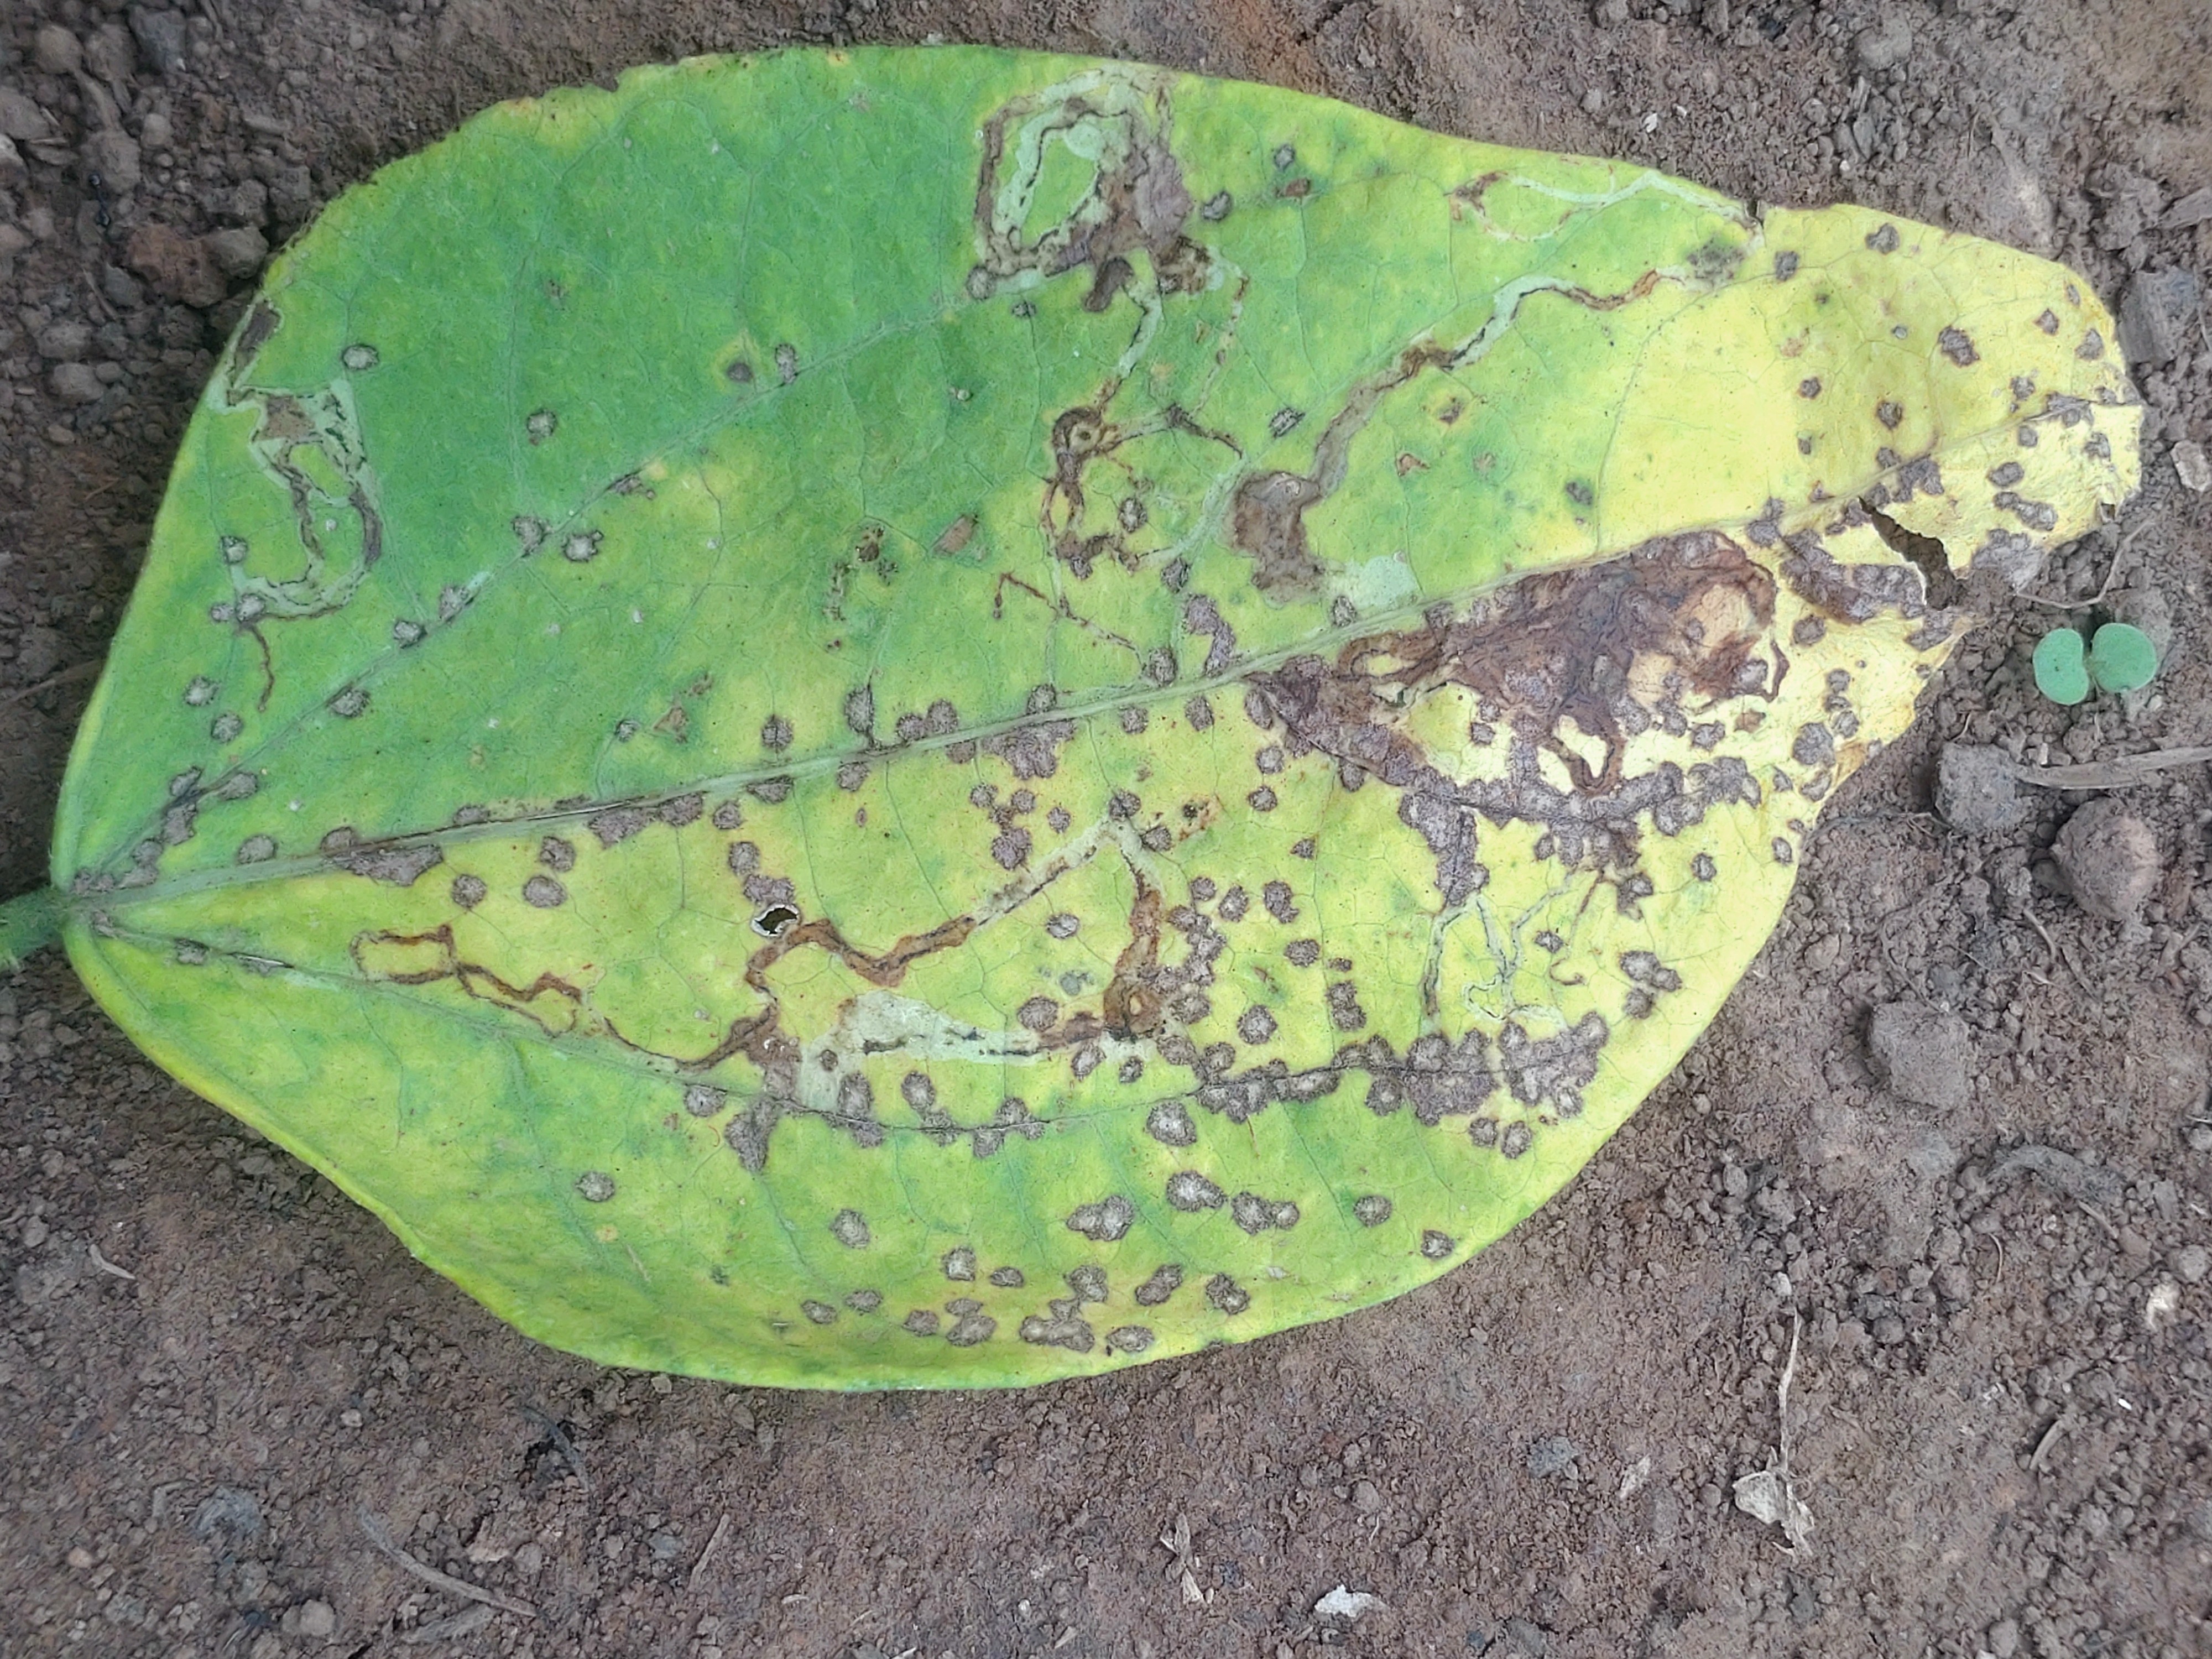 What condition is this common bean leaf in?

anthracnose
